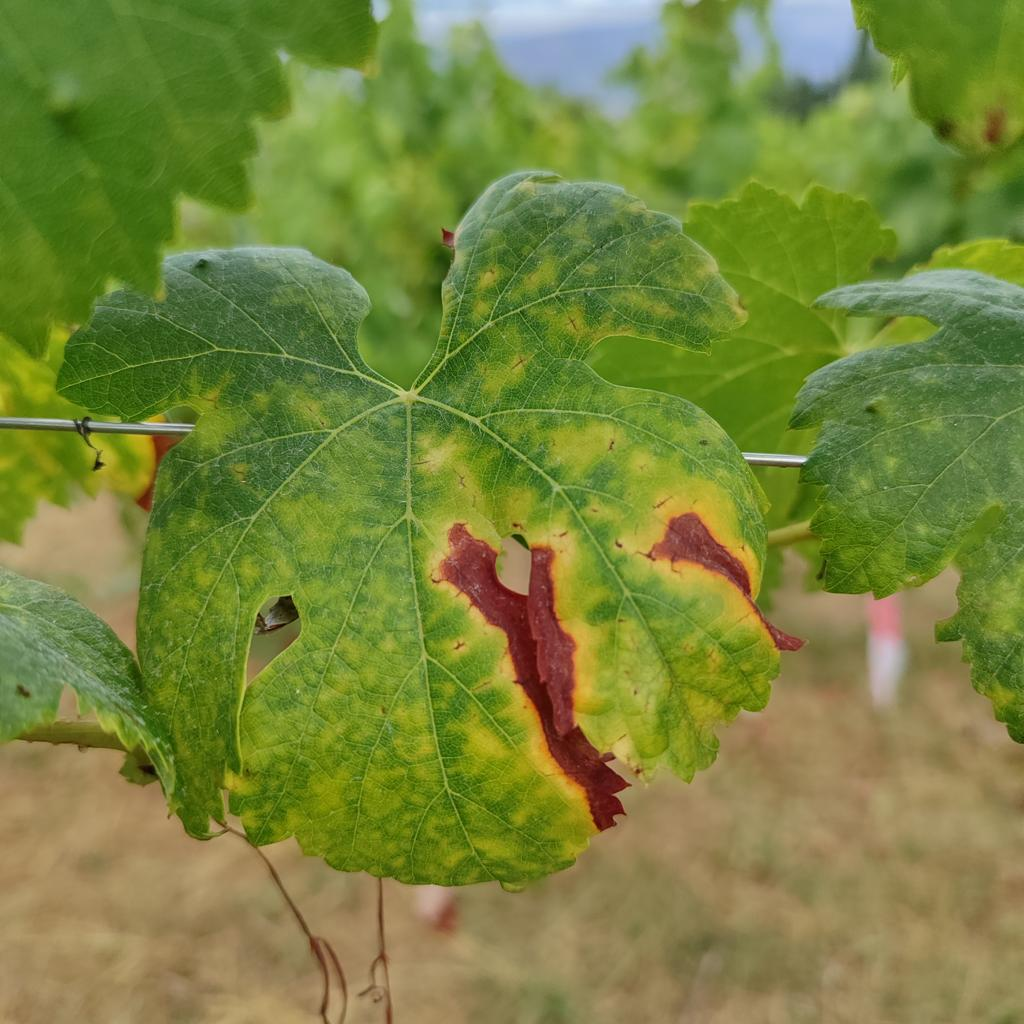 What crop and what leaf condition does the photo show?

grapevine, esca complex
